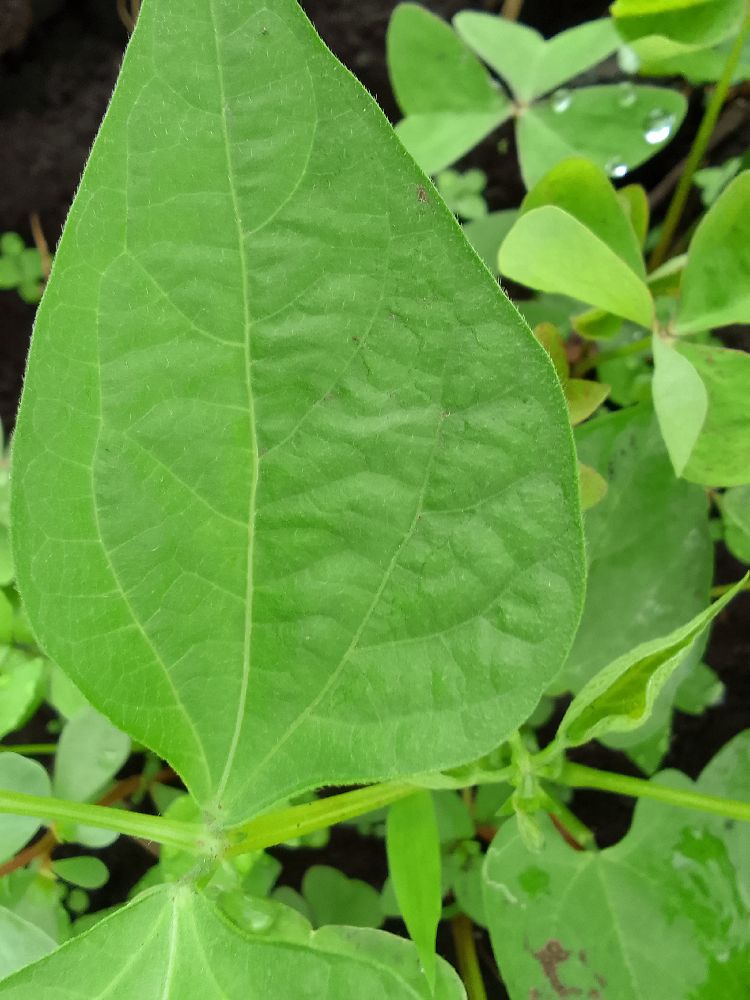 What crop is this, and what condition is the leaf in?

common bean, healthy
